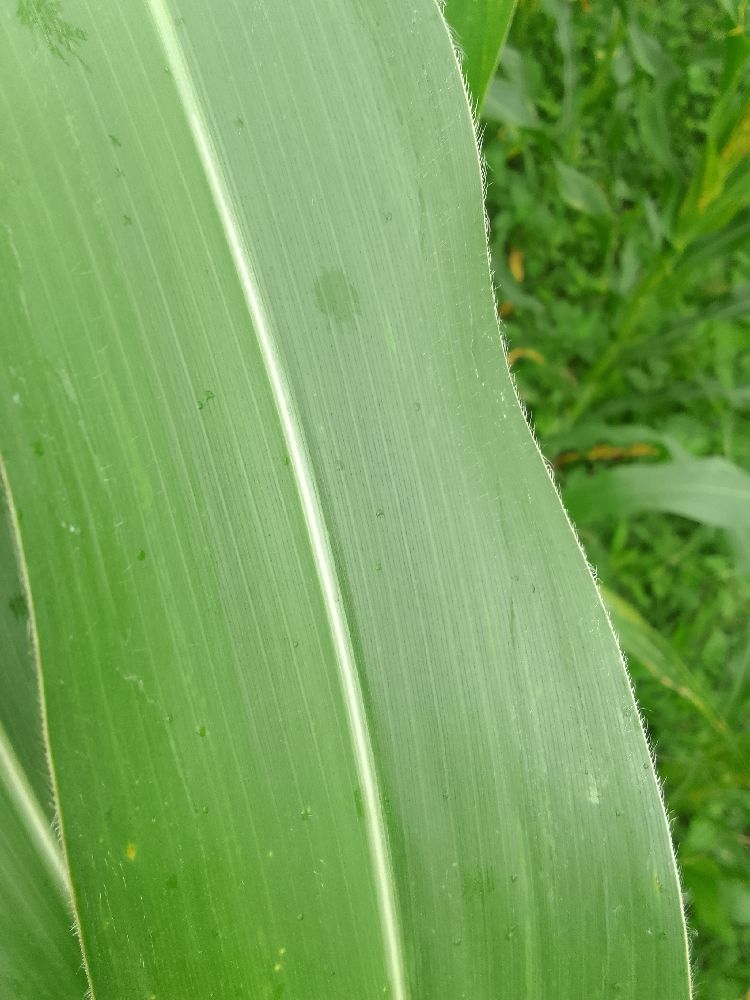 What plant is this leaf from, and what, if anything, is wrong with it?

maize, healthy
